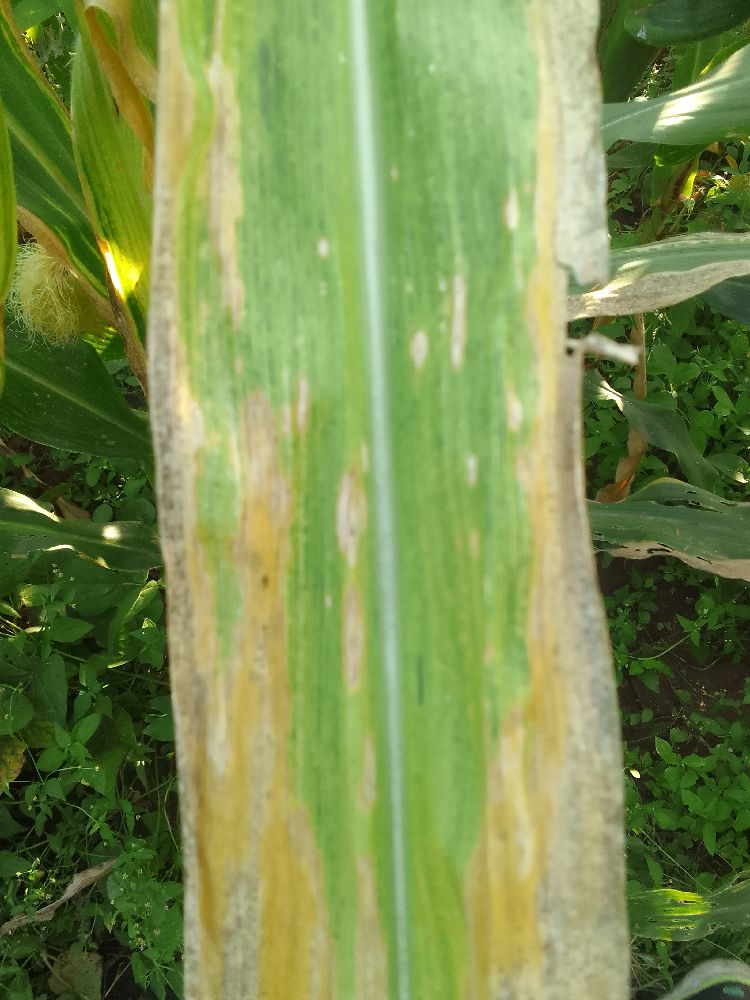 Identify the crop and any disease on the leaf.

maize, maize lethal necrosis
